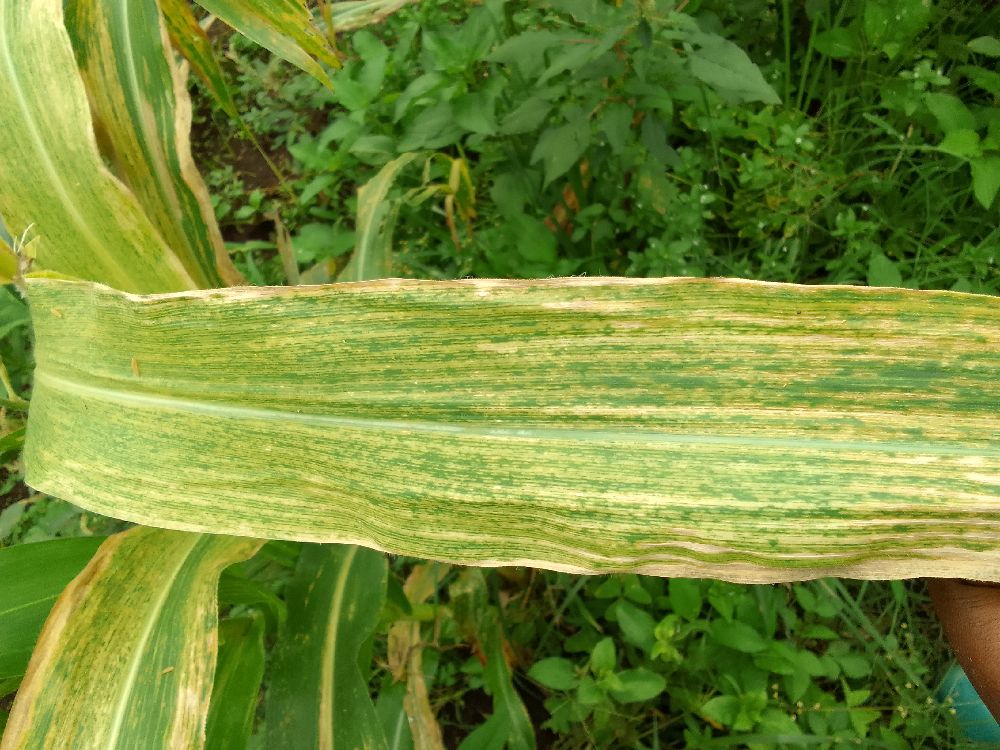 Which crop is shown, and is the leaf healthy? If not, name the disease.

maize, maize lethal necrosis
